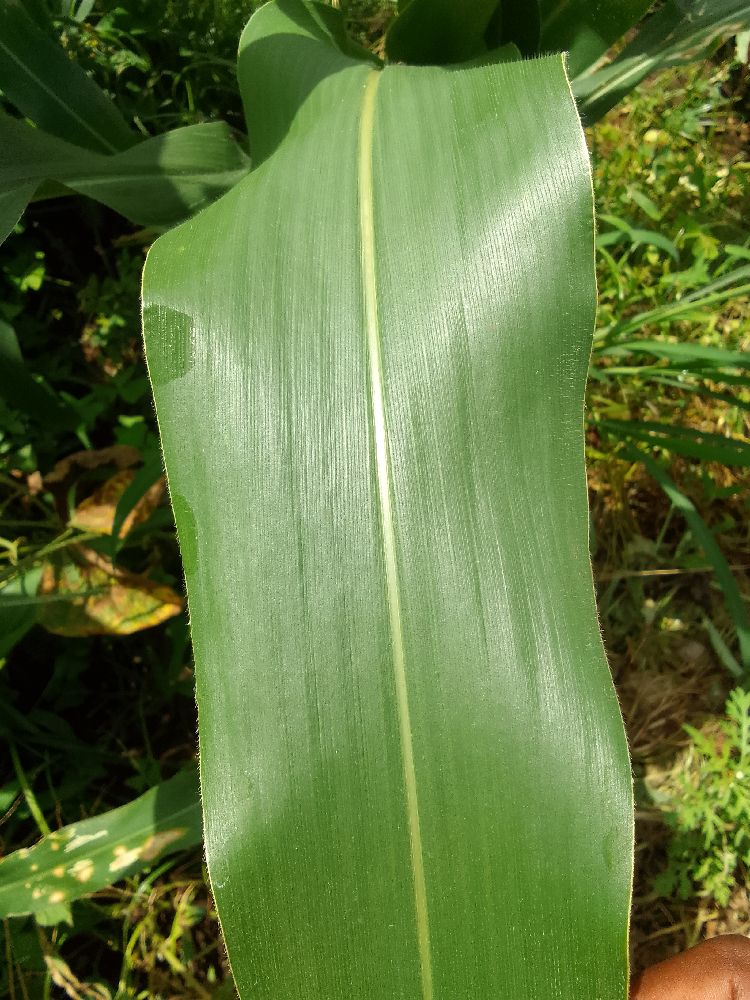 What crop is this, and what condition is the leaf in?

maize, healthy
